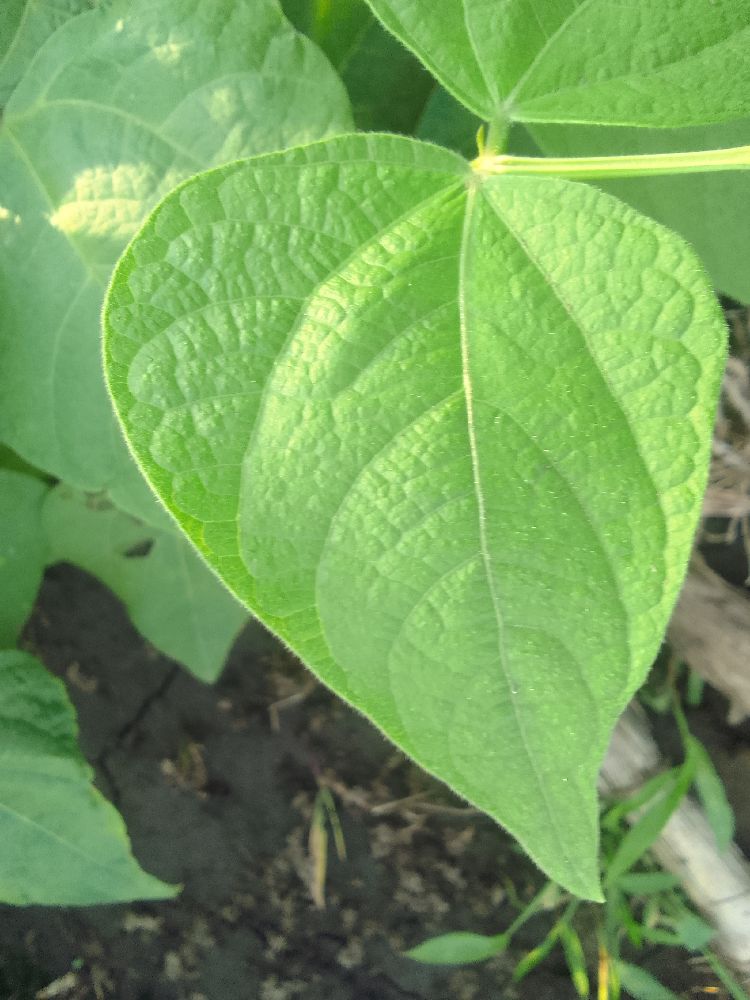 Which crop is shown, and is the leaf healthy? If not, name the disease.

common bean, healthy
